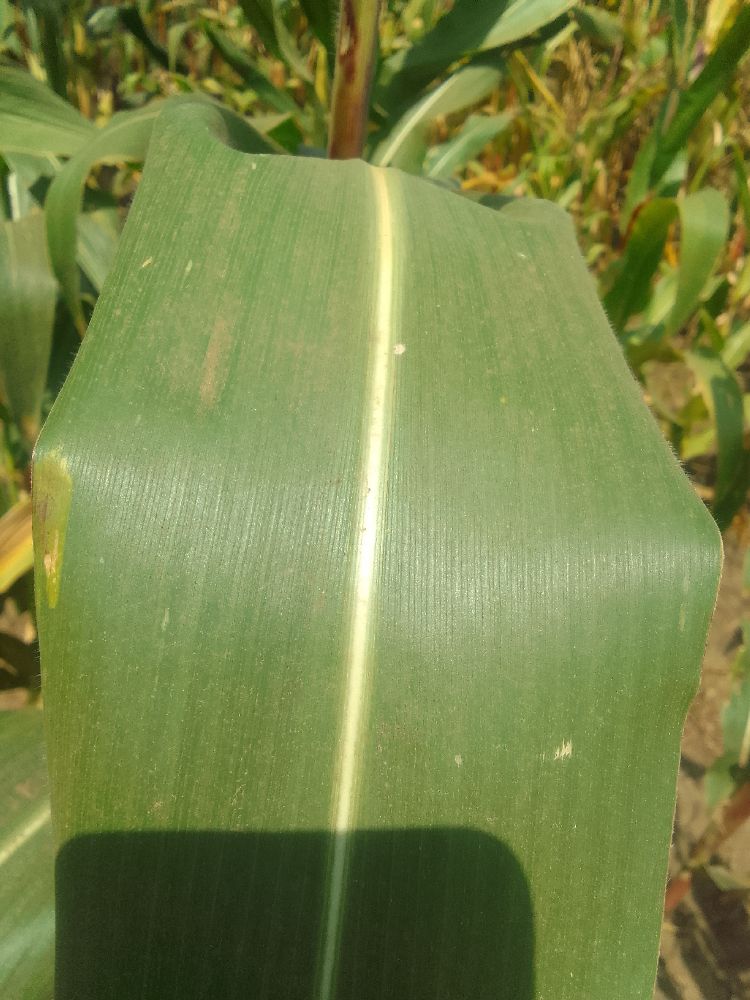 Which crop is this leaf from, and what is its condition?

maize, healthy
